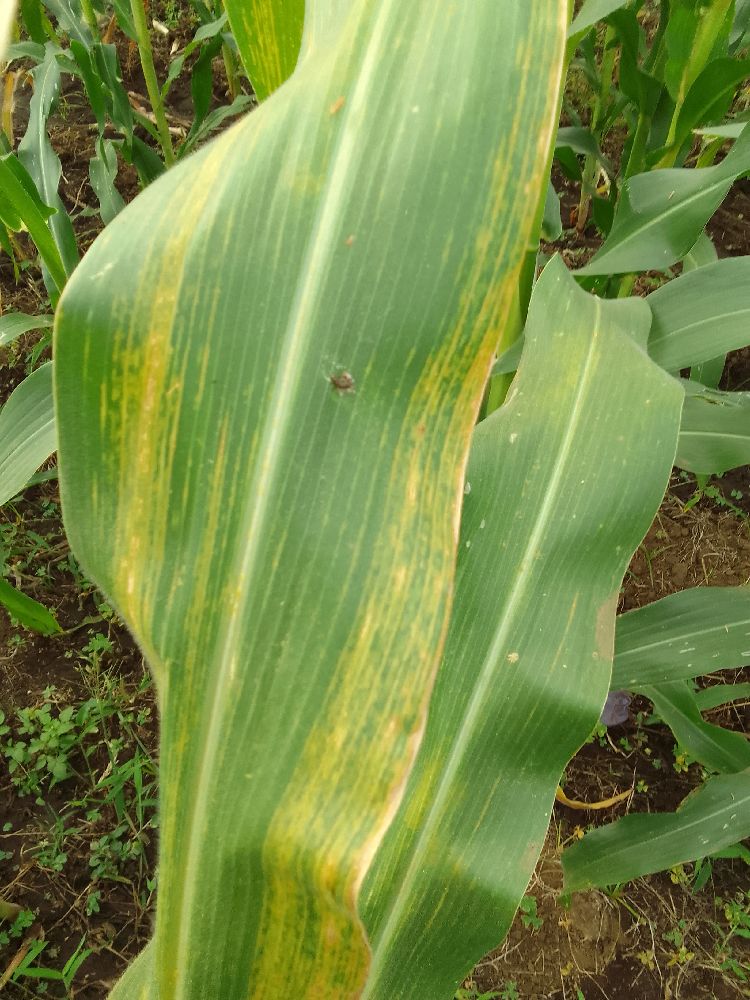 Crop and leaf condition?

maize, maize lethal necrosis
